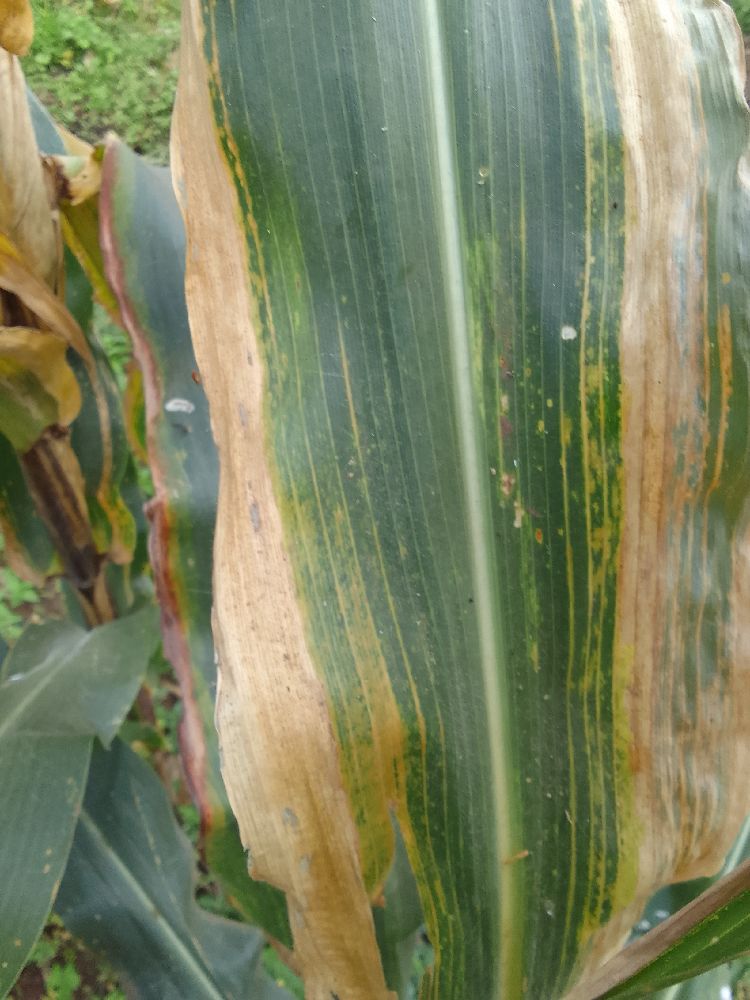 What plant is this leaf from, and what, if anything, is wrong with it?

maize, maize lethal necrosis
